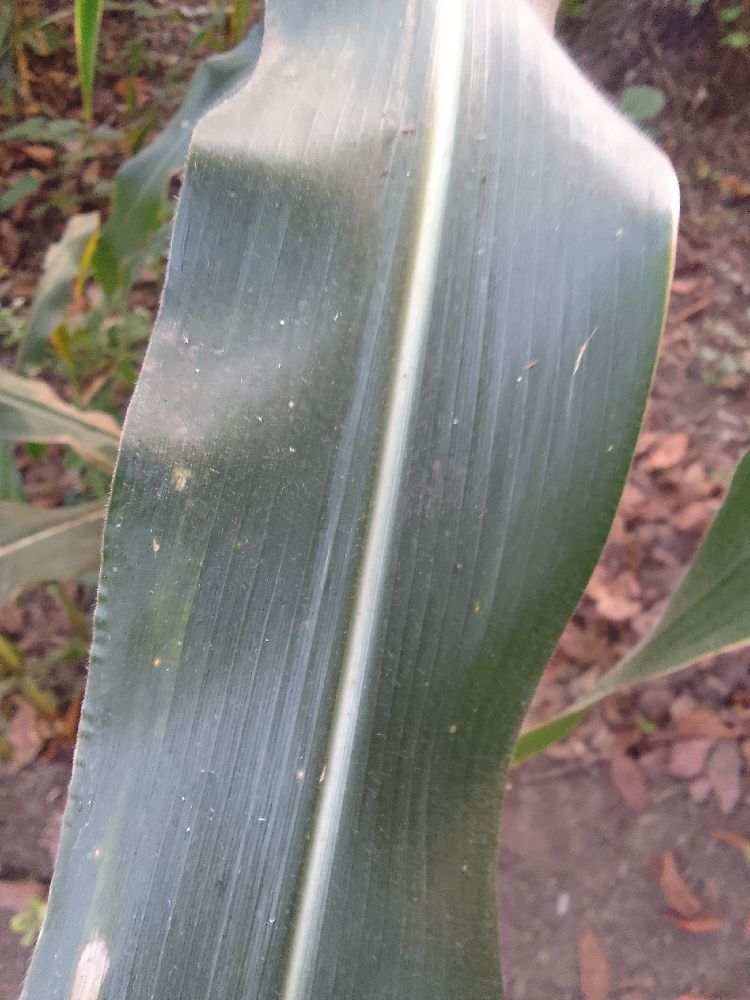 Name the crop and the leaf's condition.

maize, healthy
